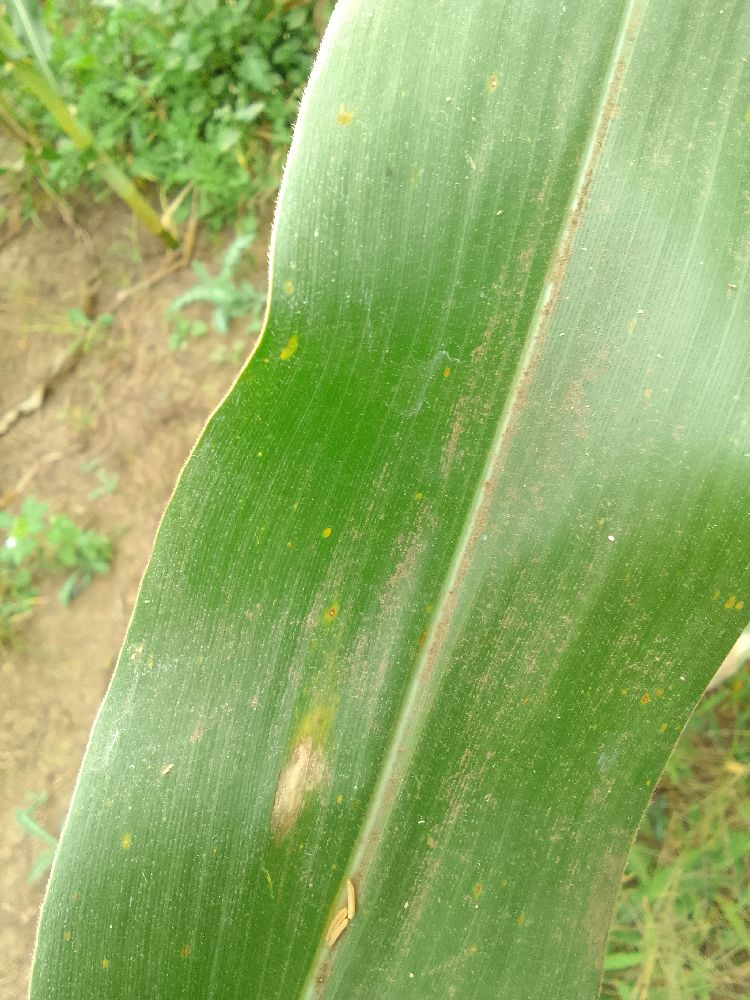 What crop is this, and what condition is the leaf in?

maize, healthy
